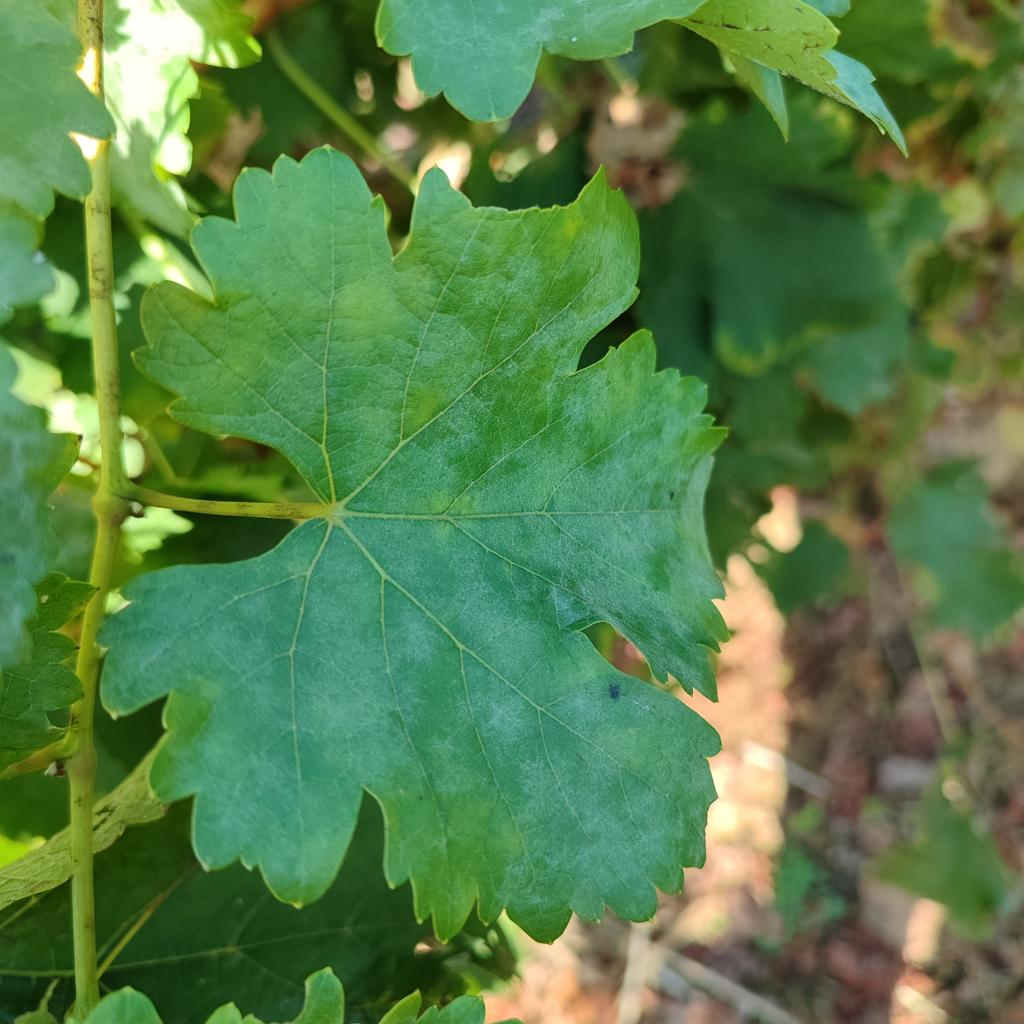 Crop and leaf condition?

grapevine, powdery mildew
